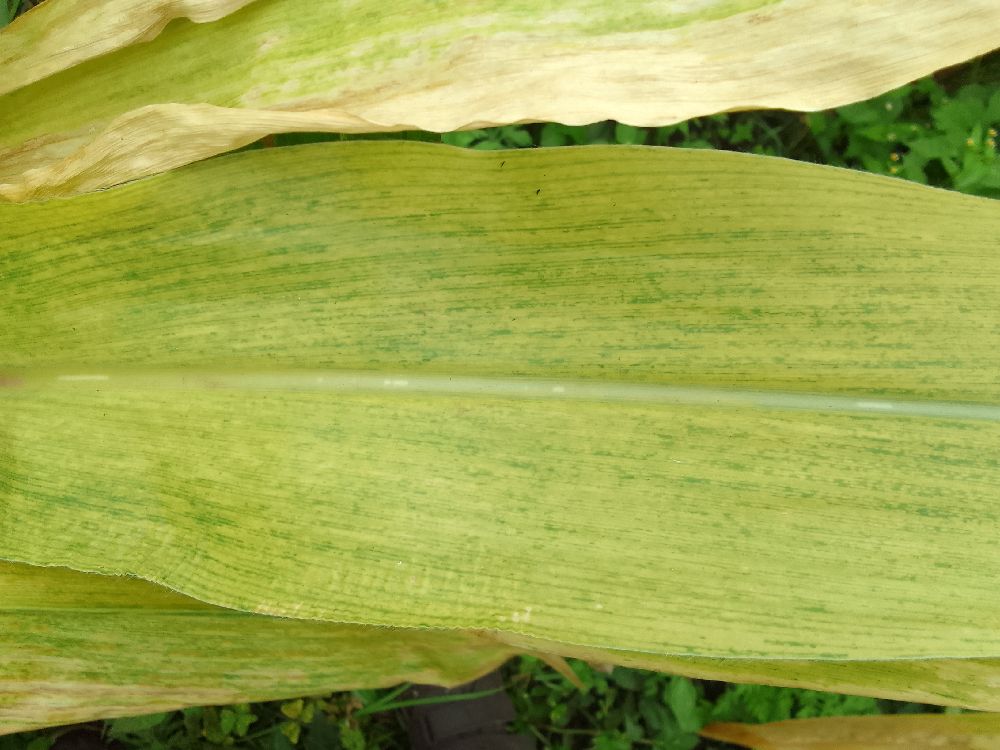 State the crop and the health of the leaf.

maize, maize lethal necrosis
